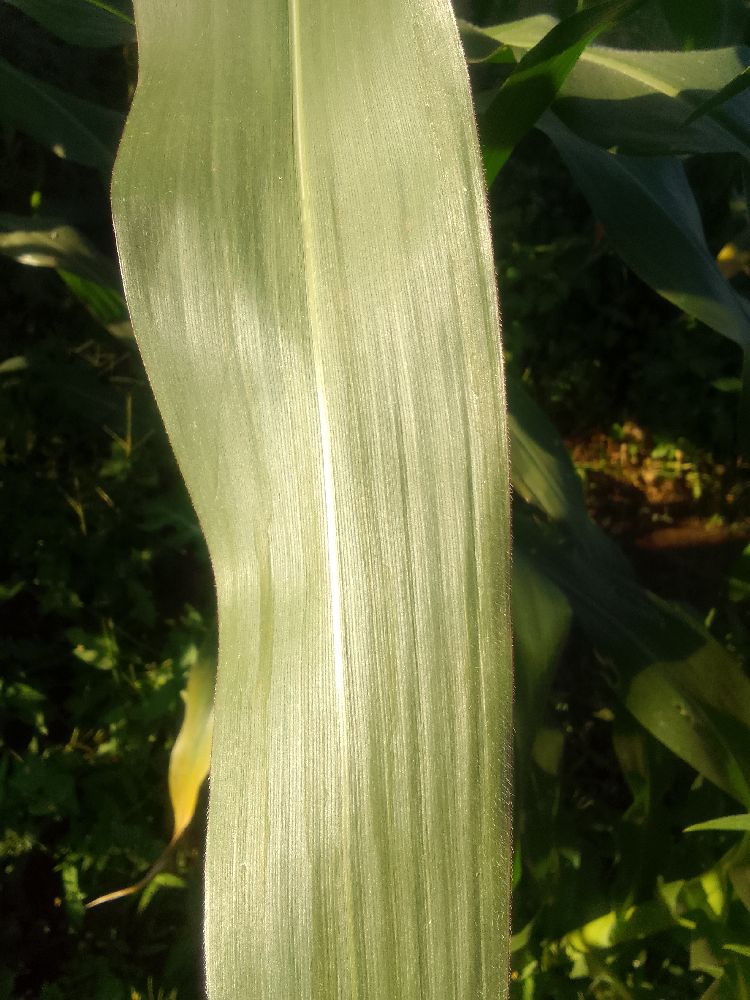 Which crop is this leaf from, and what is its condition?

maize, healthy
